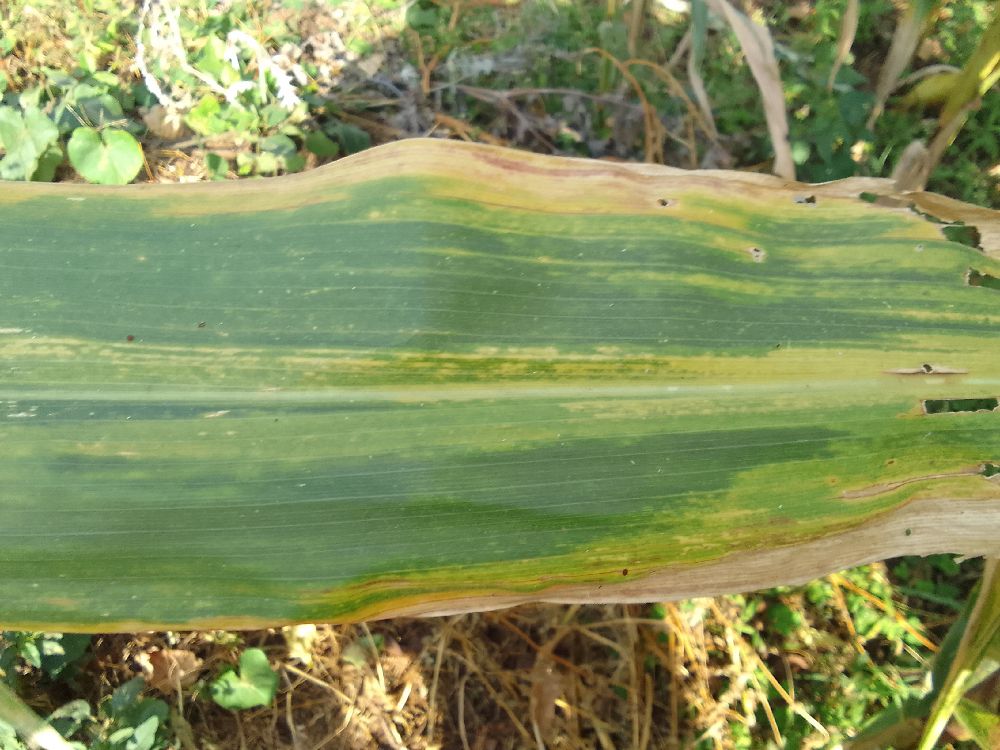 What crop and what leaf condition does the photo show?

maize, maize lethal necrosis
